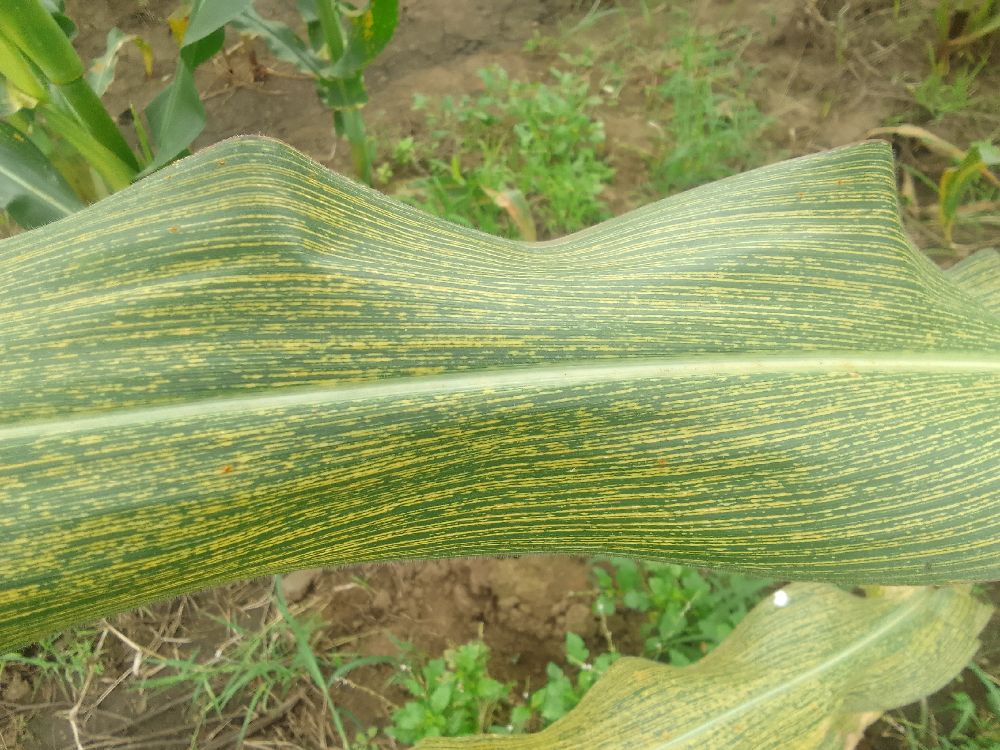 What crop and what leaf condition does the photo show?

maize, maize streak virus
